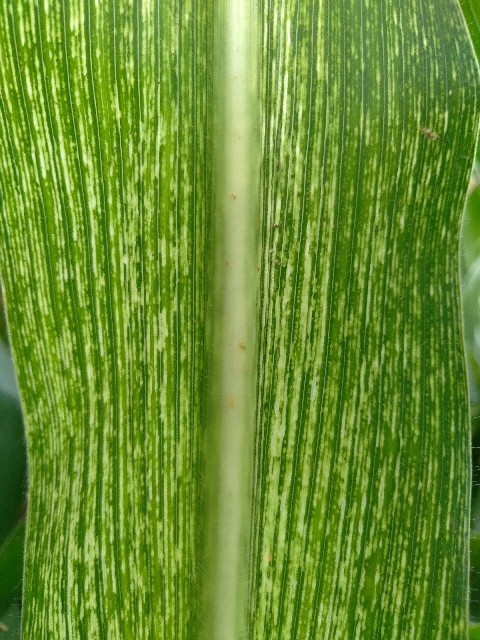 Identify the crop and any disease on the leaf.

maize, maize streak virus
